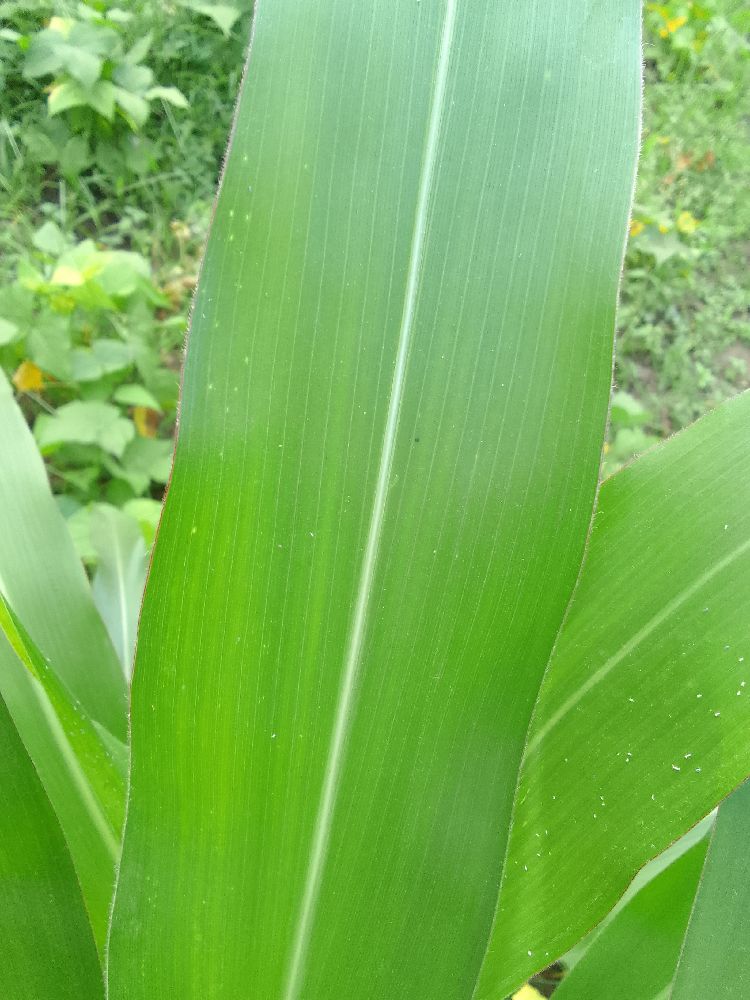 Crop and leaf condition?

maize, healthy
